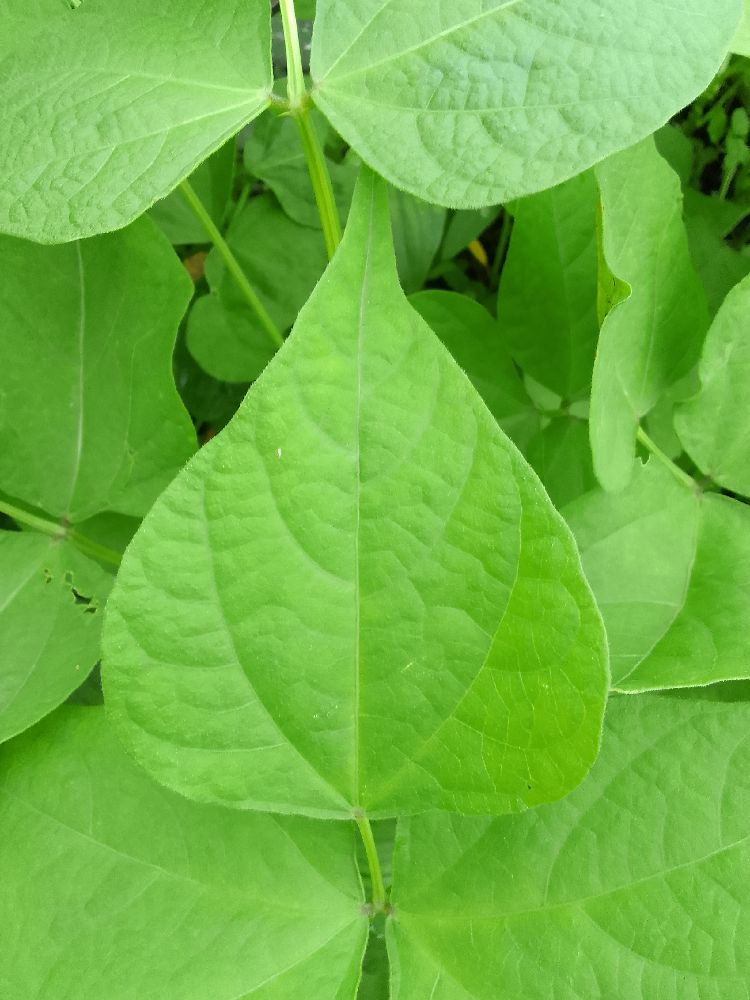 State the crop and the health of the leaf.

common bean, healthy
